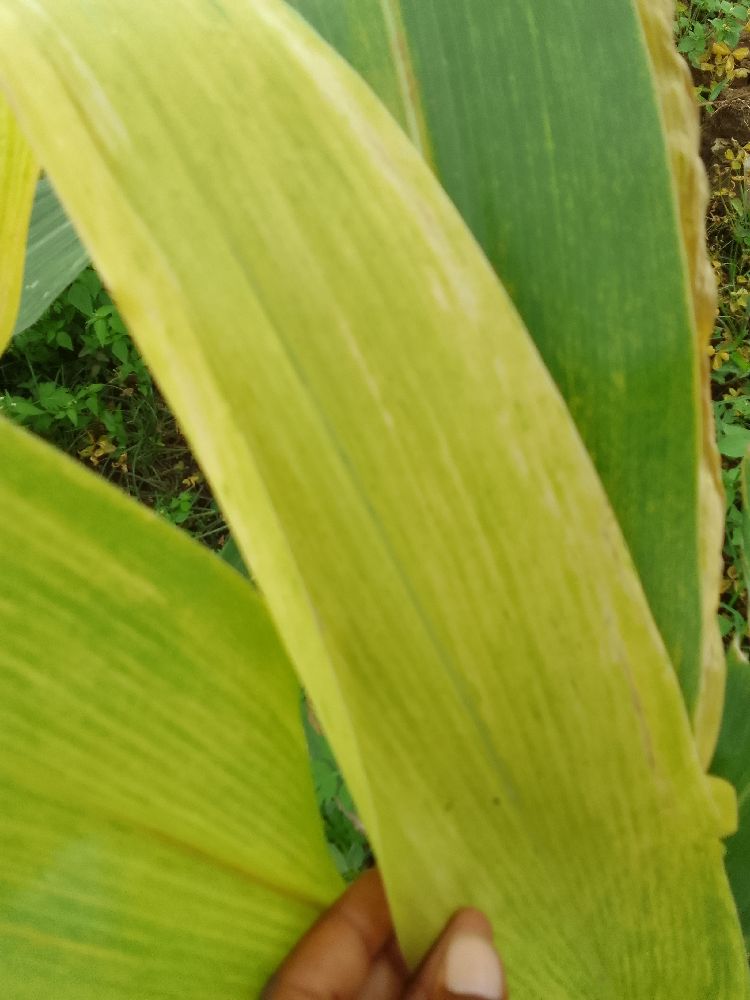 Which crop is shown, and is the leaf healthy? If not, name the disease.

maize, maize lethal necrosis
